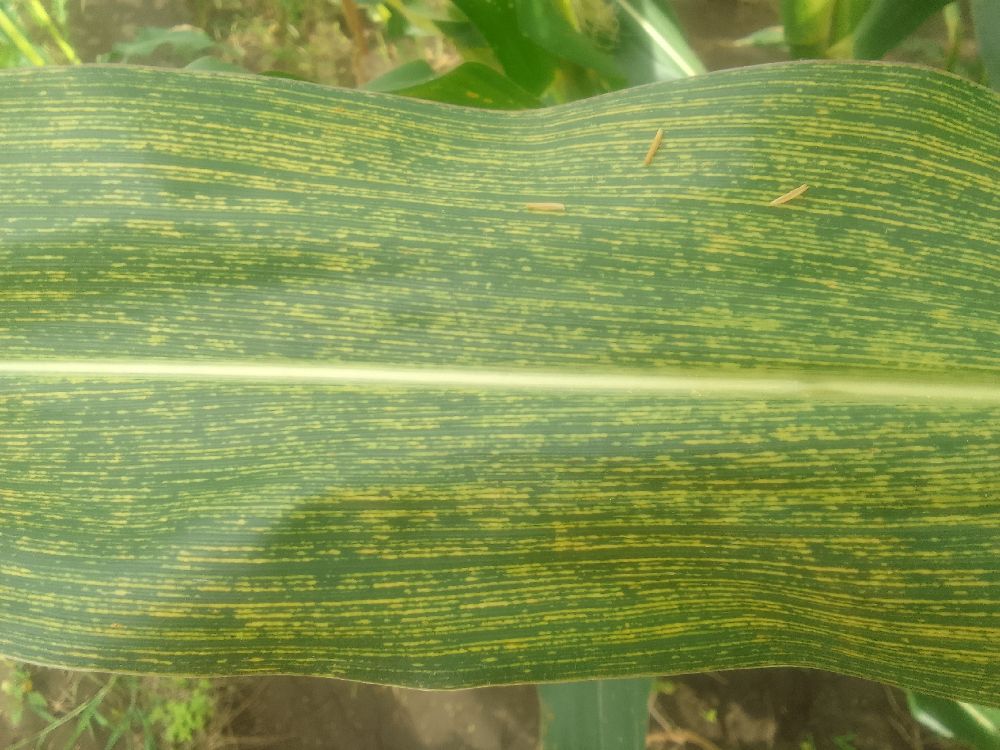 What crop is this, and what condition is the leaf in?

maize, maize streak virus
